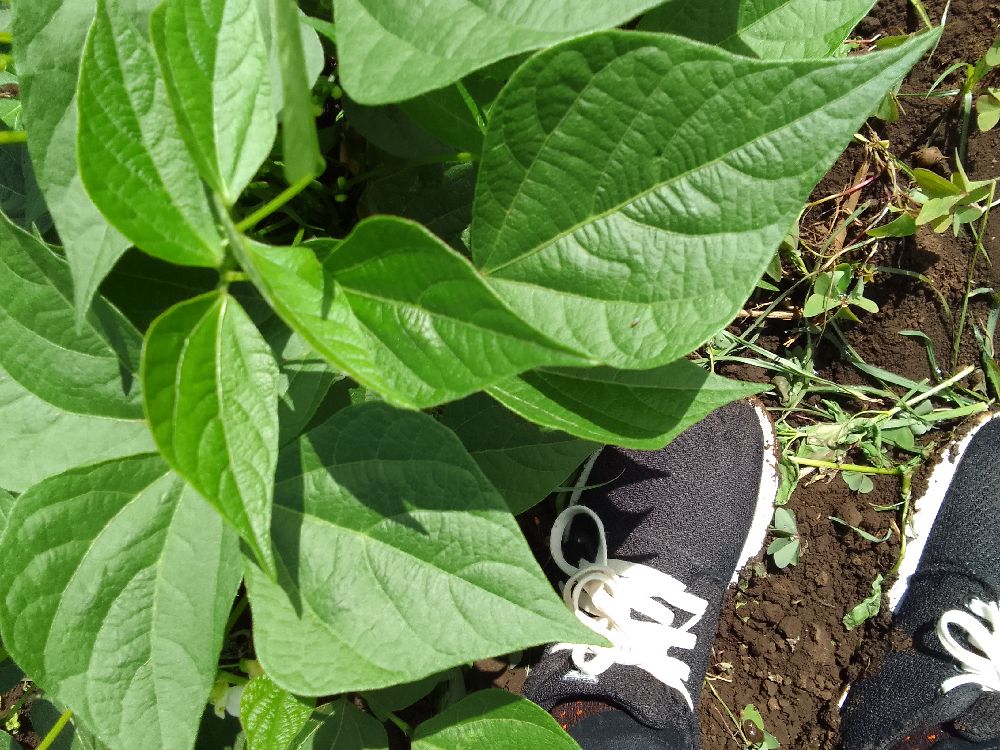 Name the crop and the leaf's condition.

common bean, healthy
